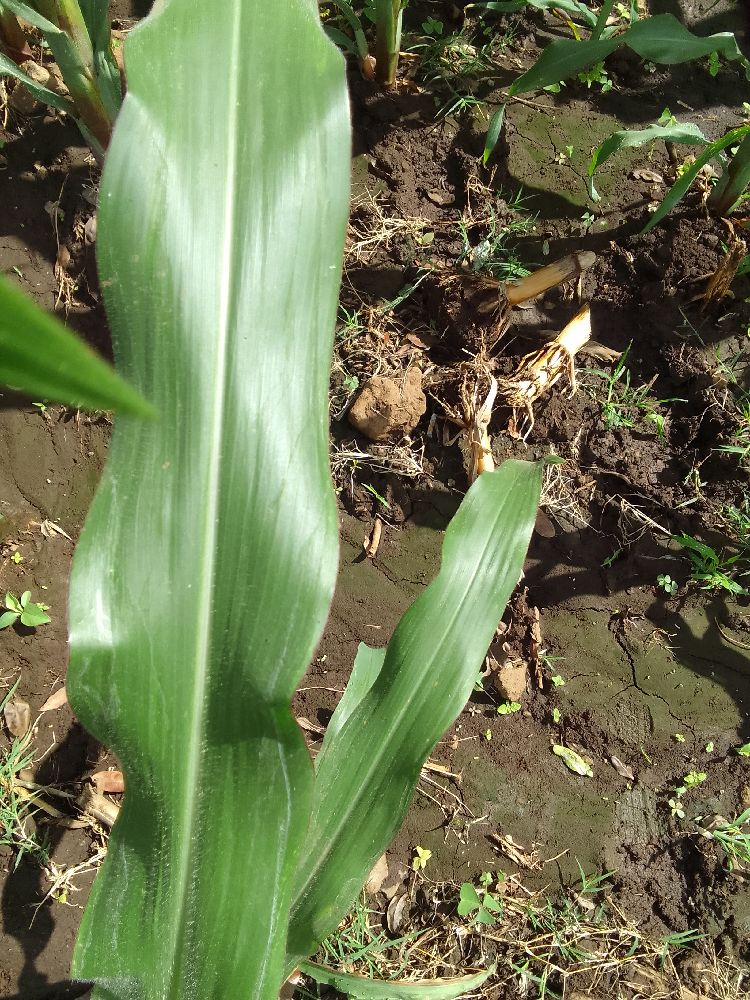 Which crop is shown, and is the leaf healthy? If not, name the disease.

maize, healthy
